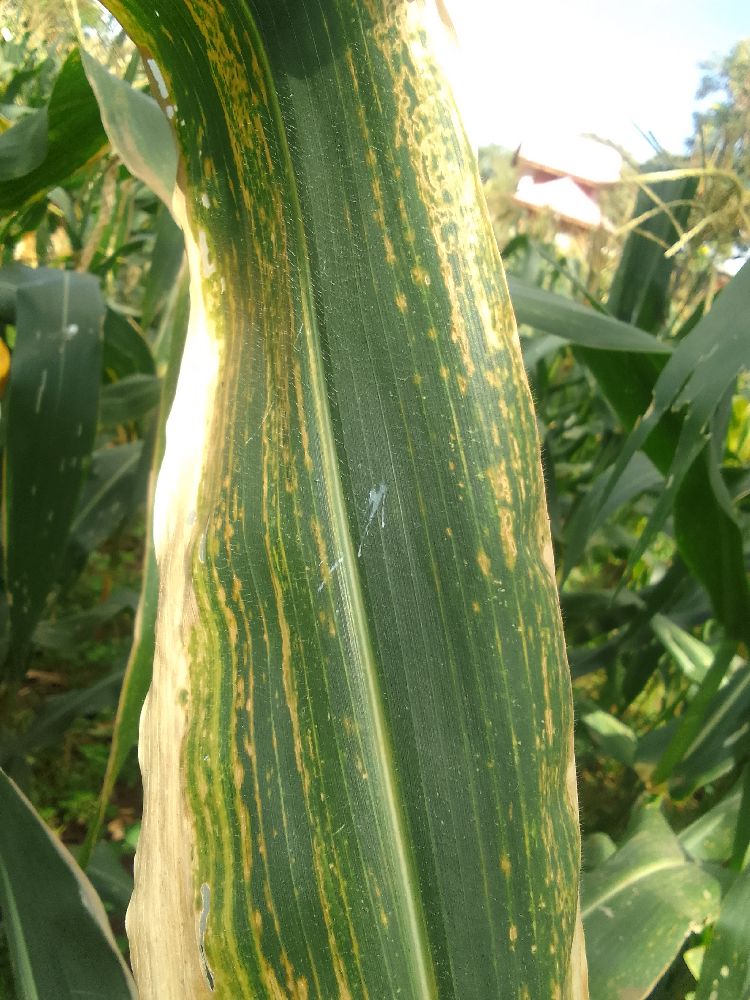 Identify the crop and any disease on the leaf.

maize, maize lethal necrosis
